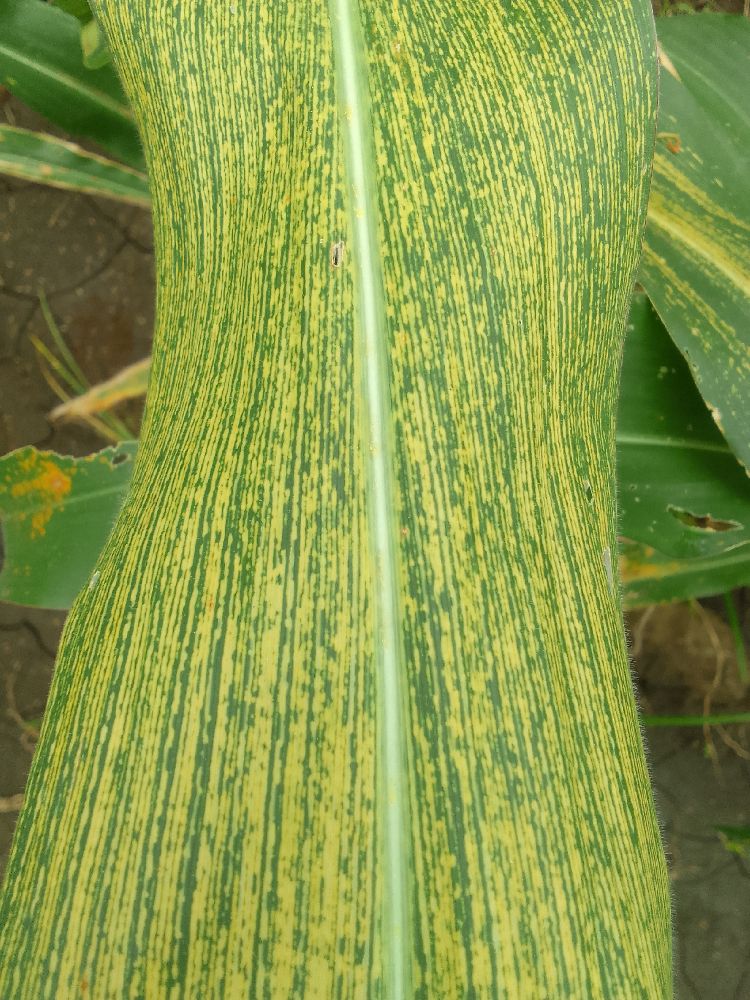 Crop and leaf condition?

maize, maize streak virus
